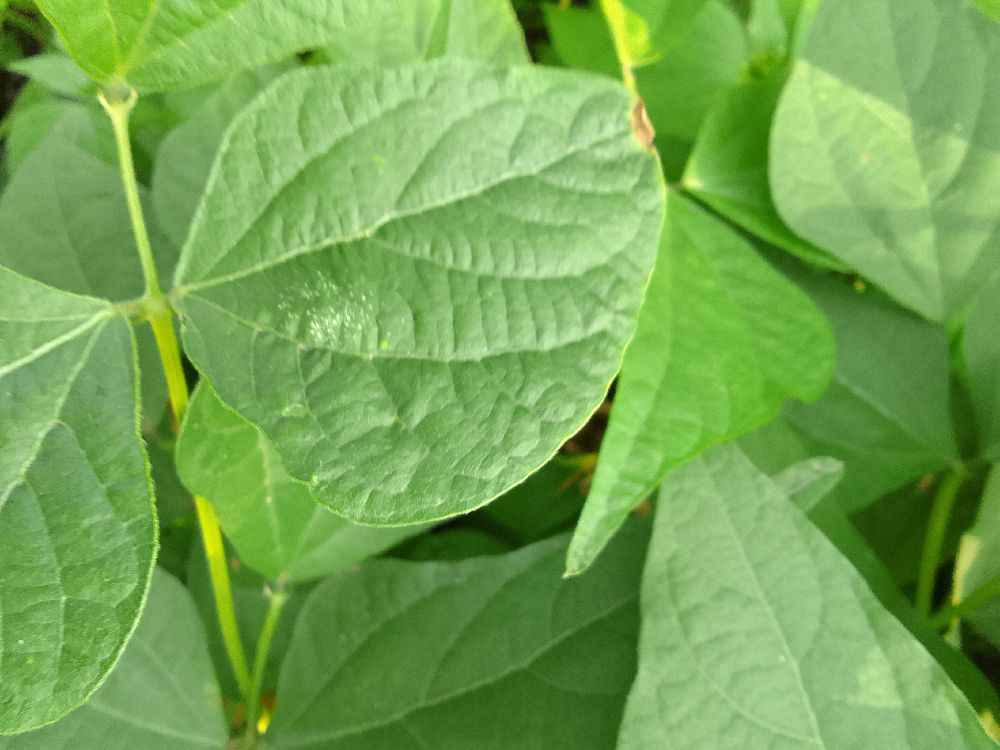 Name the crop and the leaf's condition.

common bean, healthy
